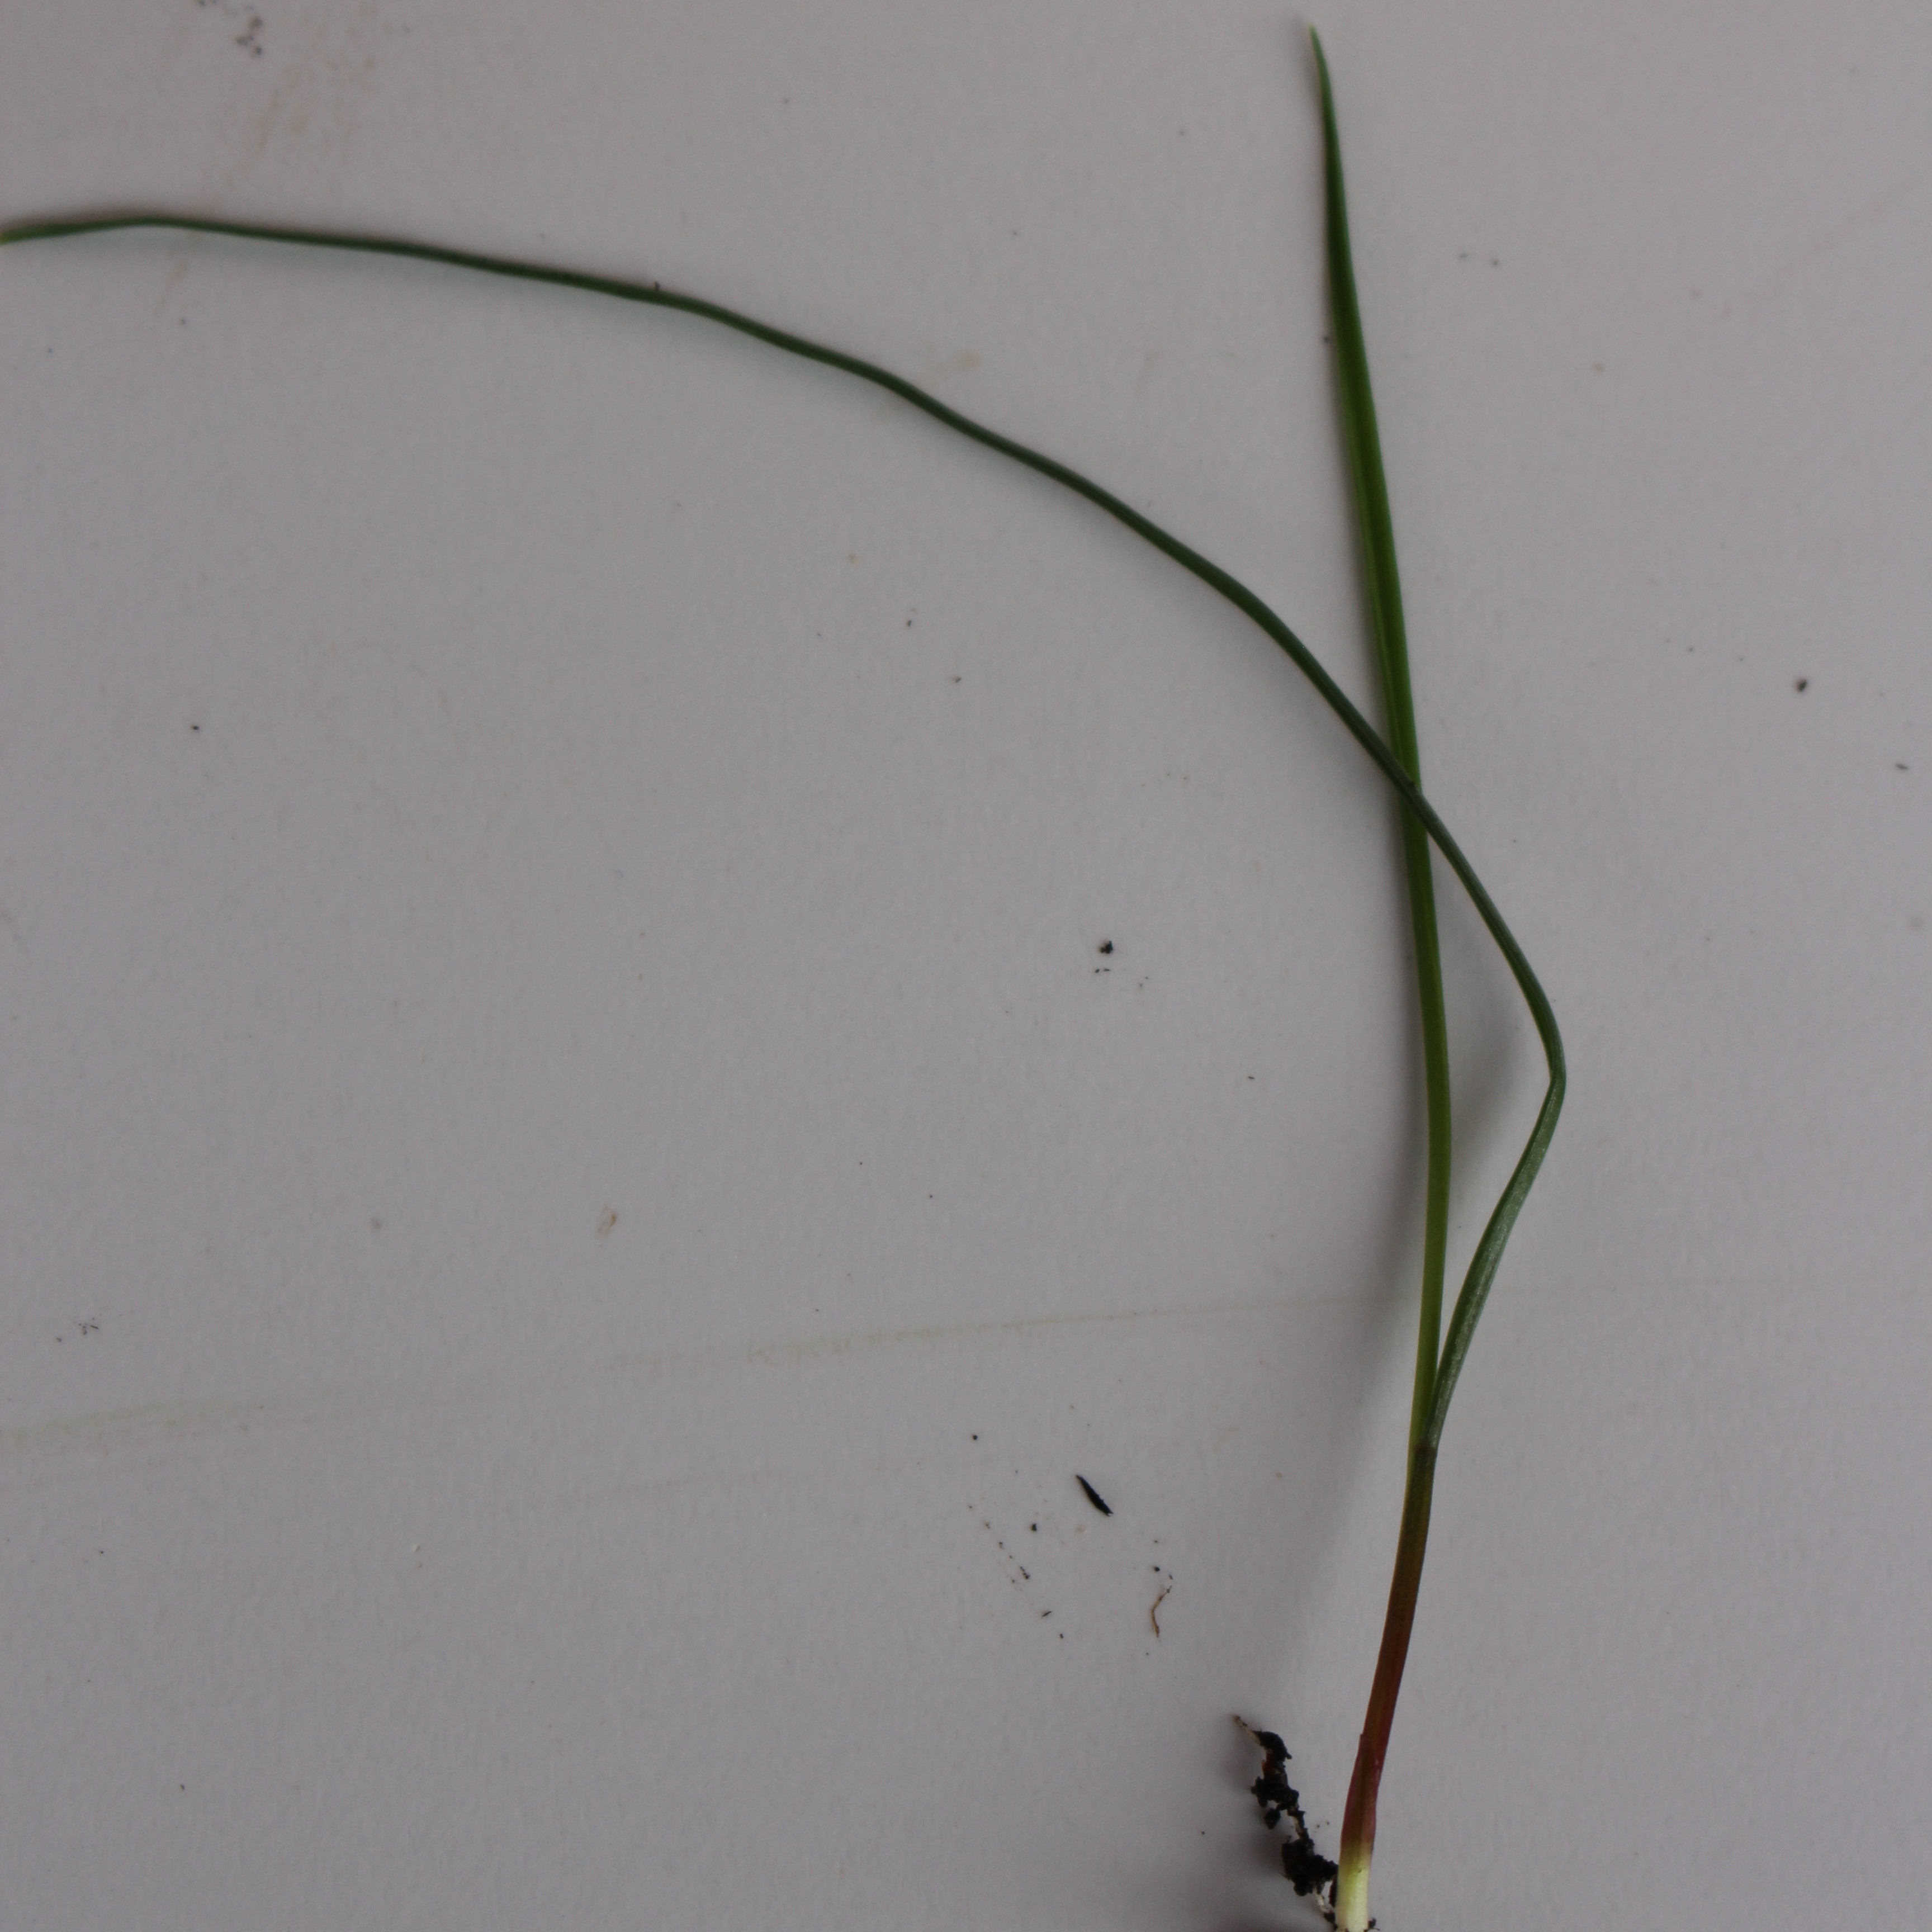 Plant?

Lolium multiflorum
